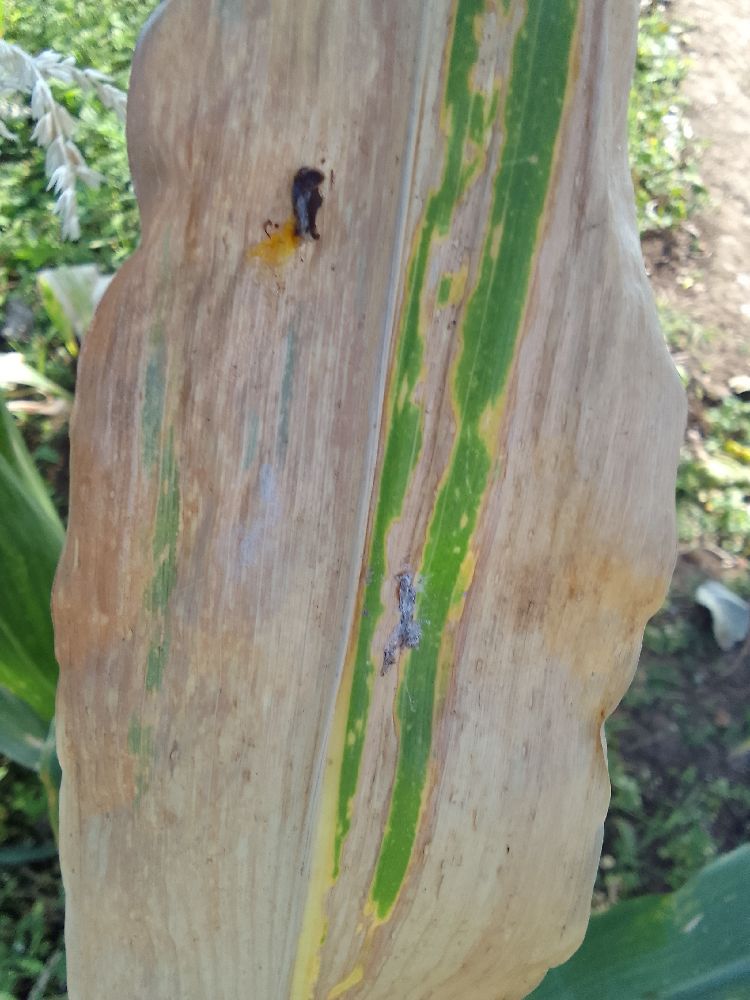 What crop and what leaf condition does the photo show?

maize, maize lethal necrosis
